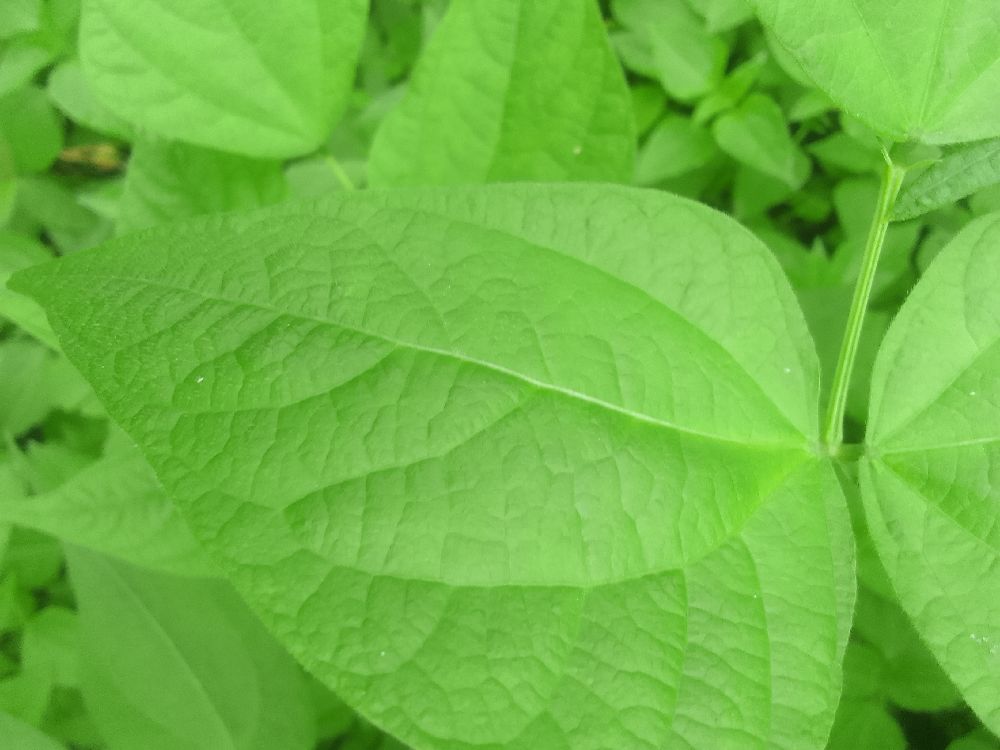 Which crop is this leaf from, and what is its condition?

common bean, healthy
